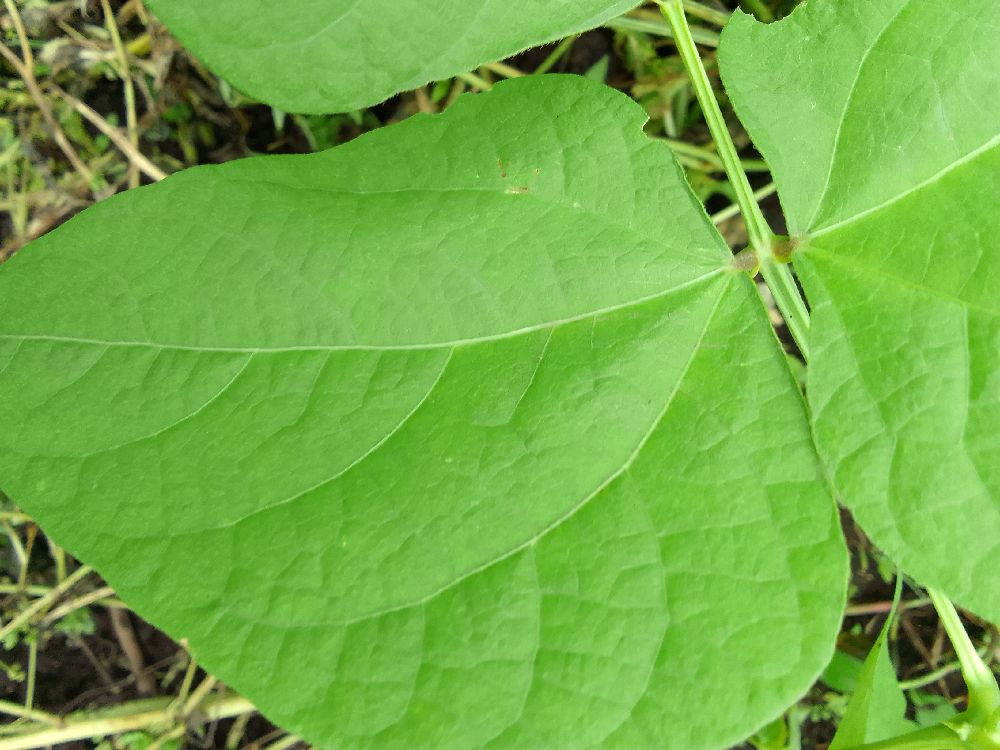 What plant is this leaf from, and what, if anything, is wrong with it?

common bean, healthy
